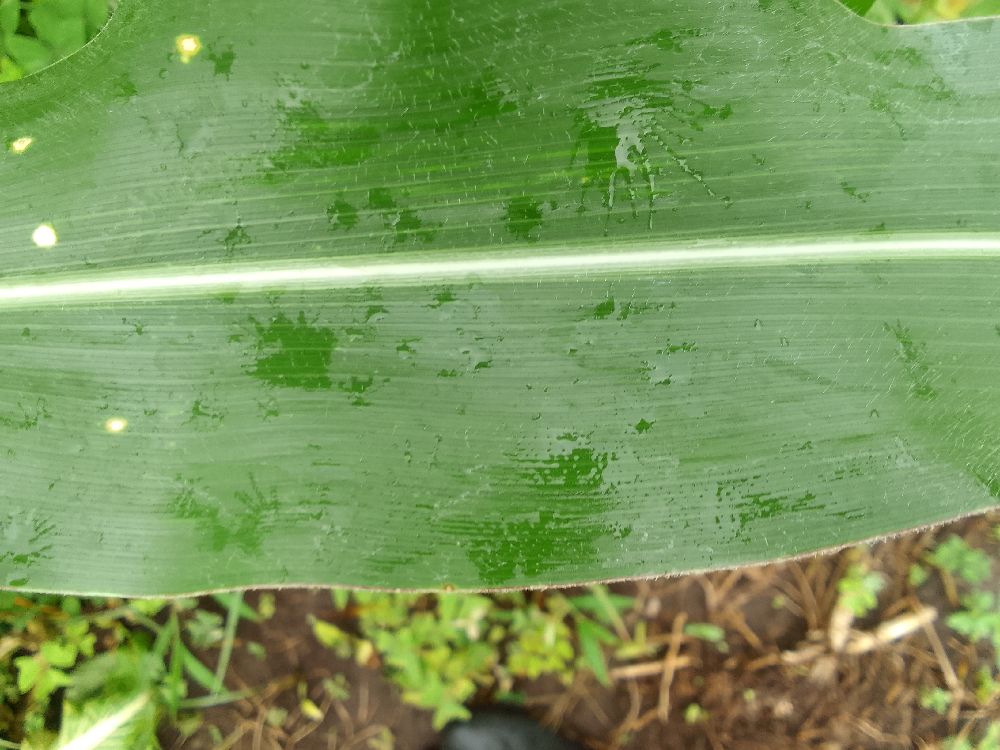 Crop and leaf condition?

maize, healthy
